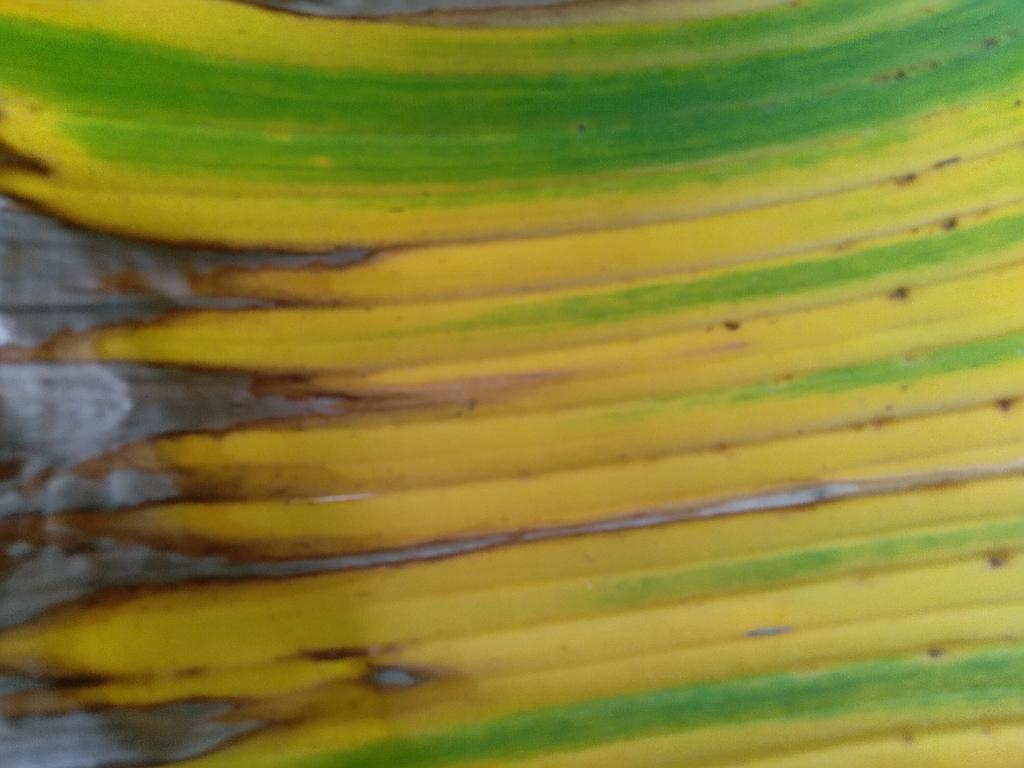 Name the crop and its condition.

banana, fusarium wilt race 1
